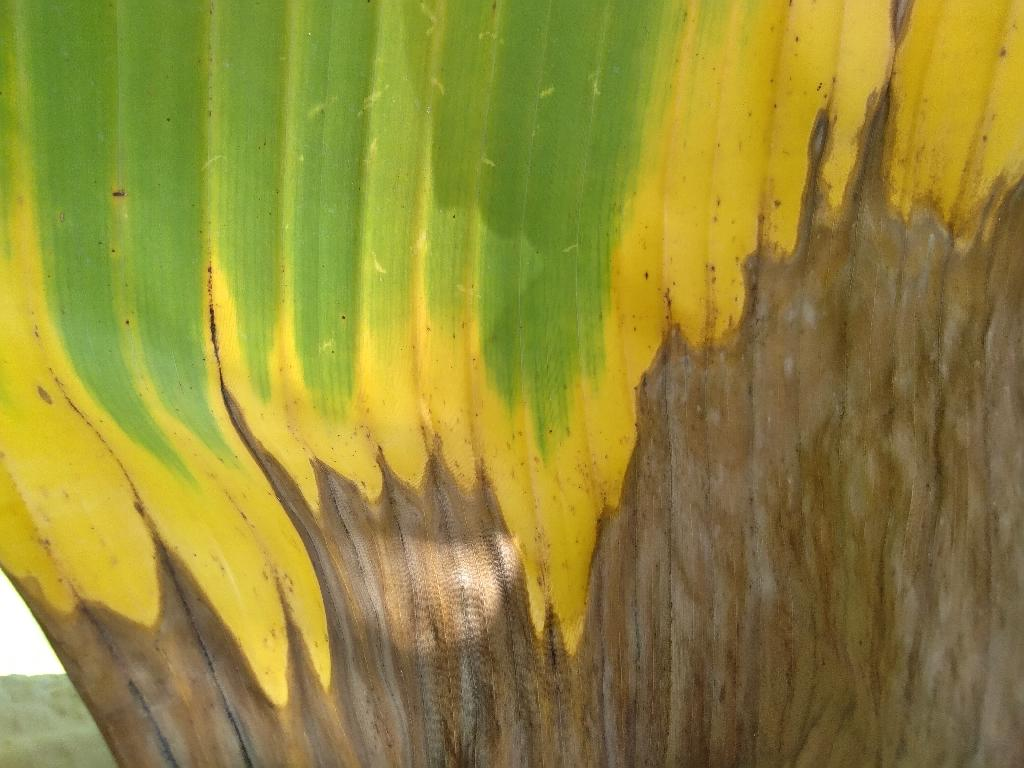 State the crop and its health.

banana, fusarium wilt race 1
